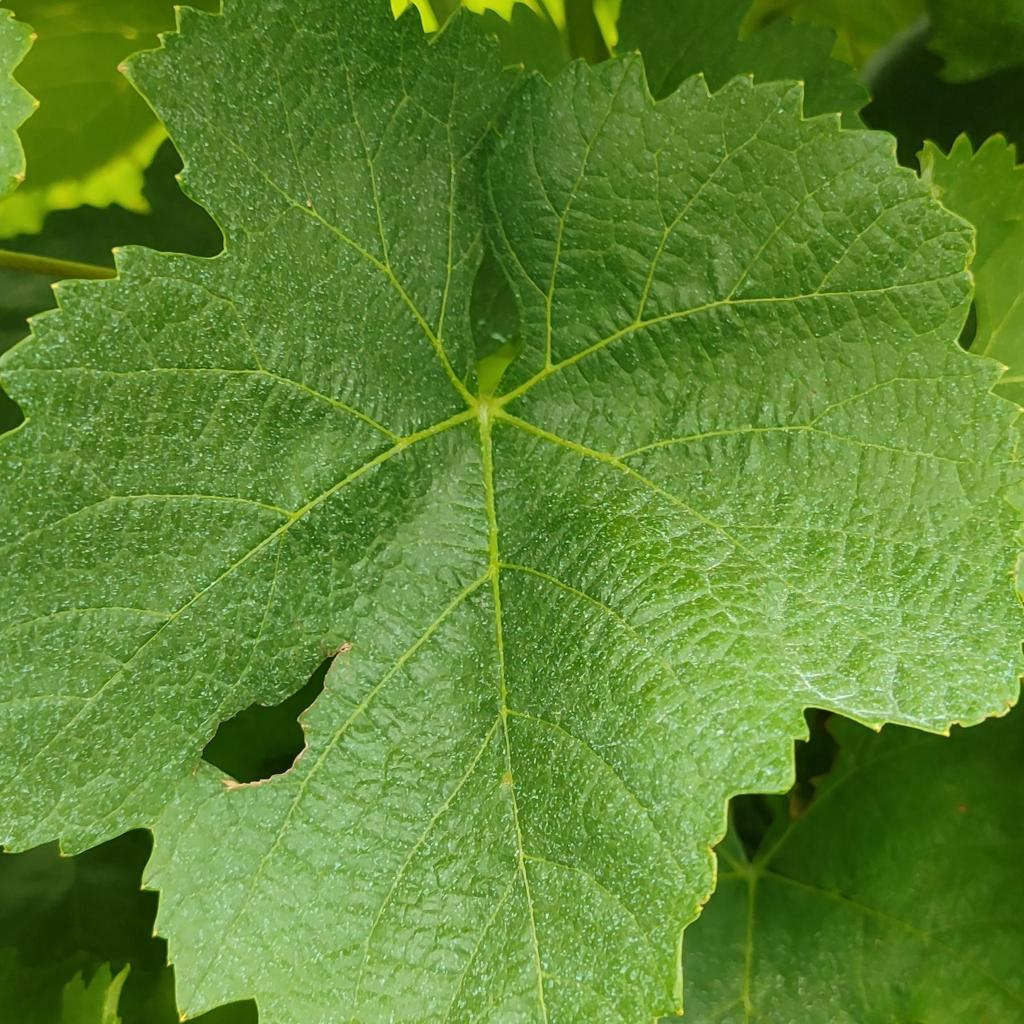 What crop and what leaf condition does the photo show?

grapevine, healthy
